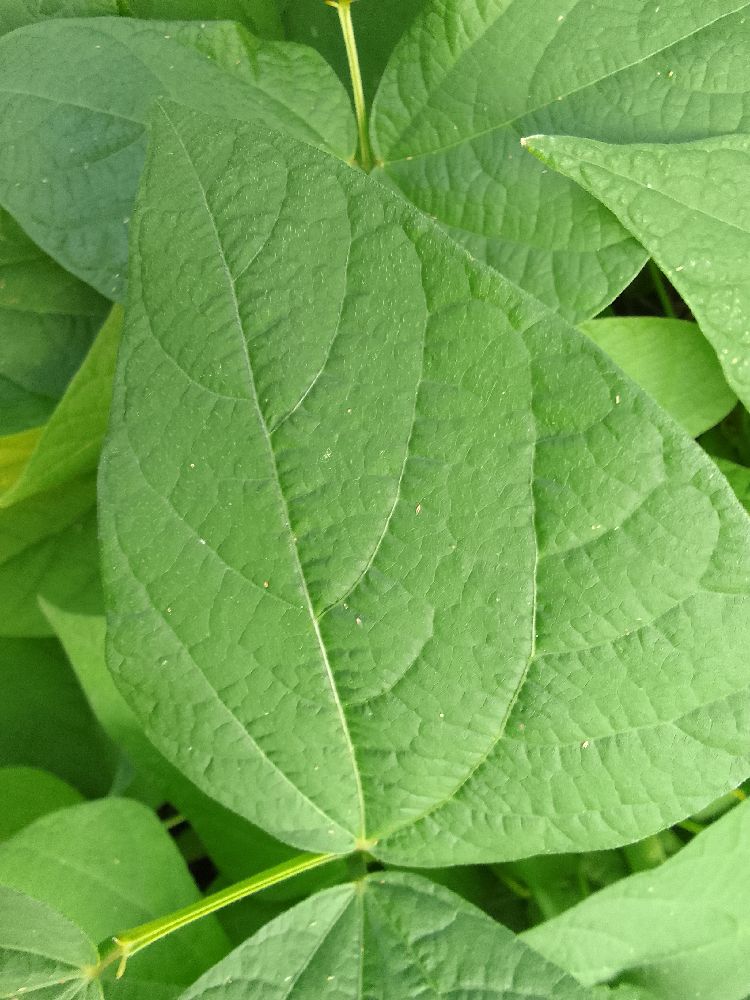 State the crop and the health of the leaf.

common bean, healthy
